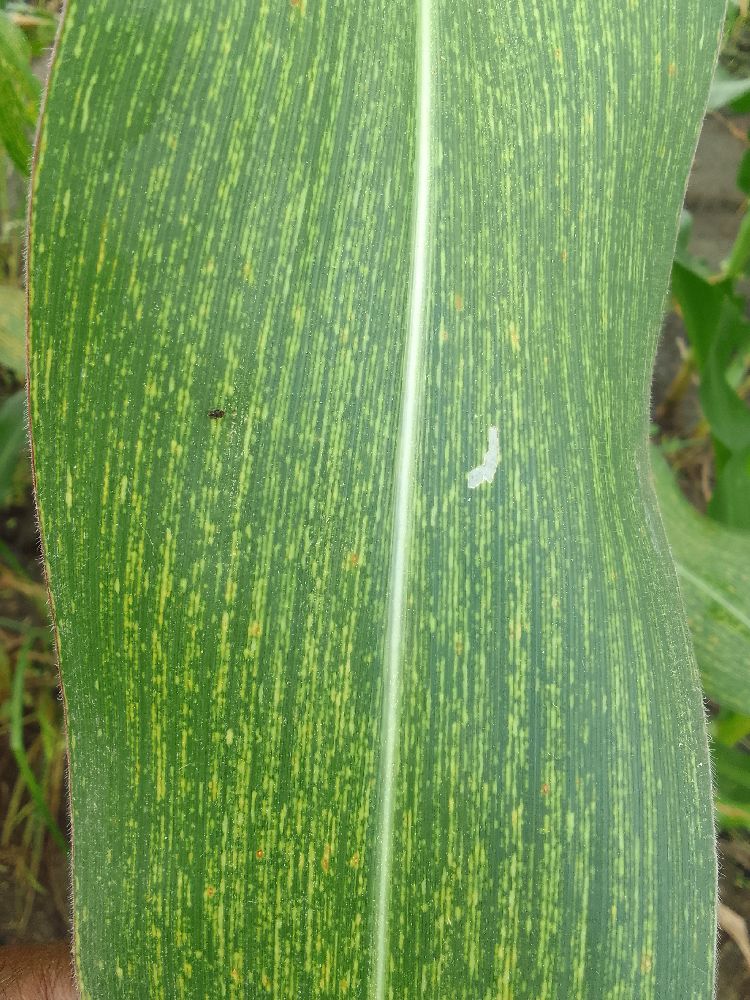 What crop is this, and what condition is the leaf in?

maize, maize streak virus
